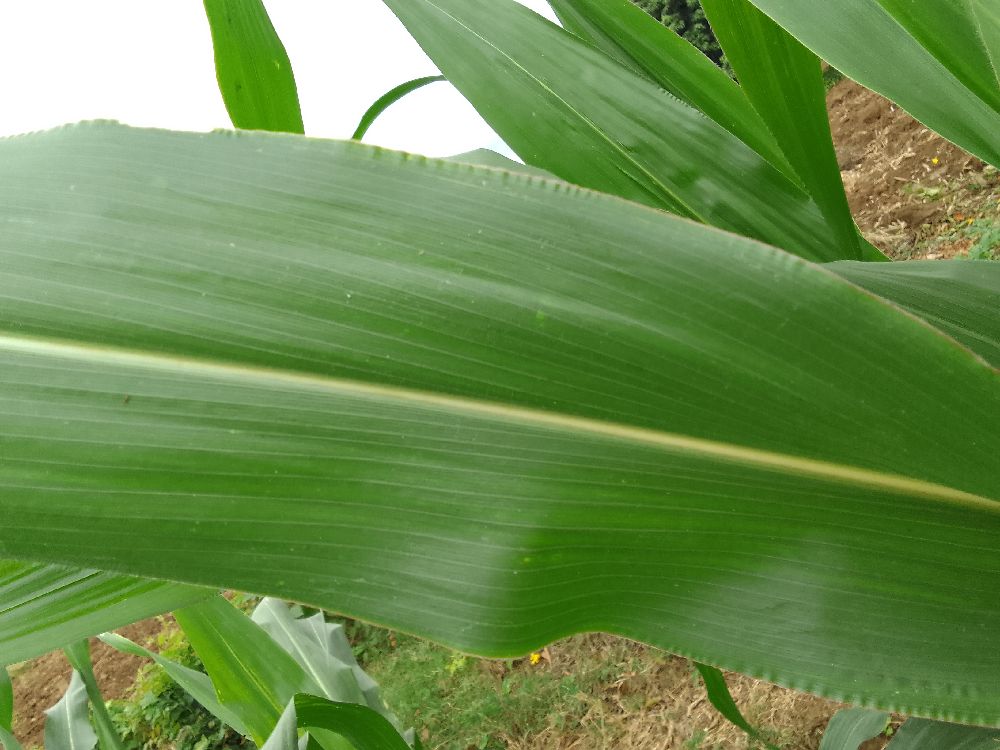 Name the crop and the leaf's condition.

maize, healthy
